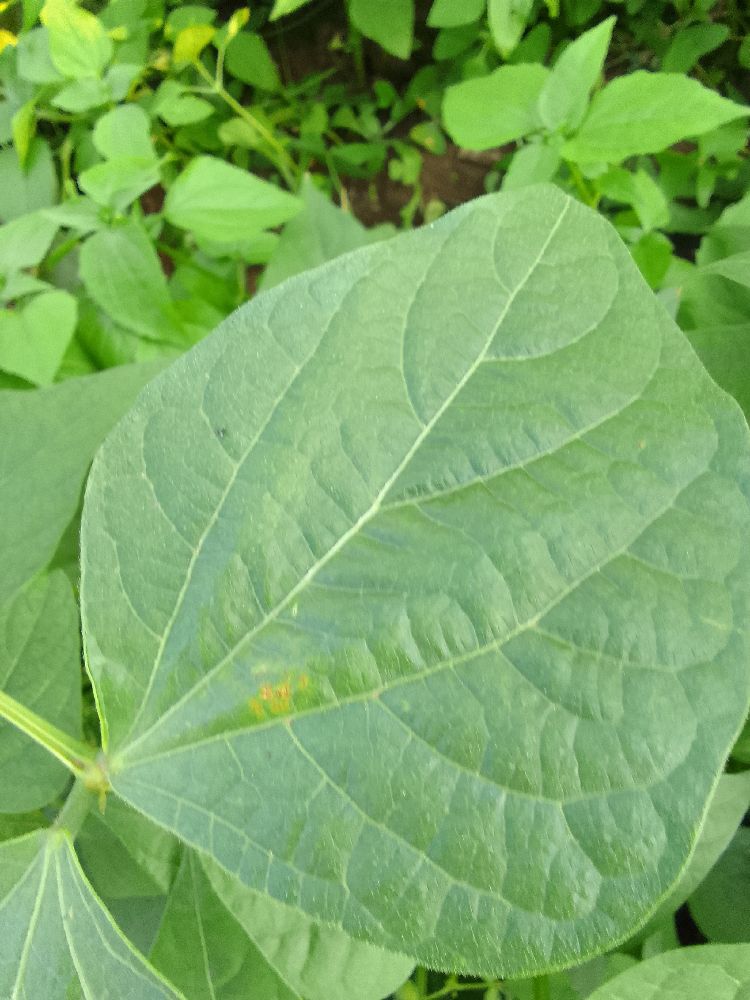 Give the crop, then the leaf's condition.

common bean, healthy
